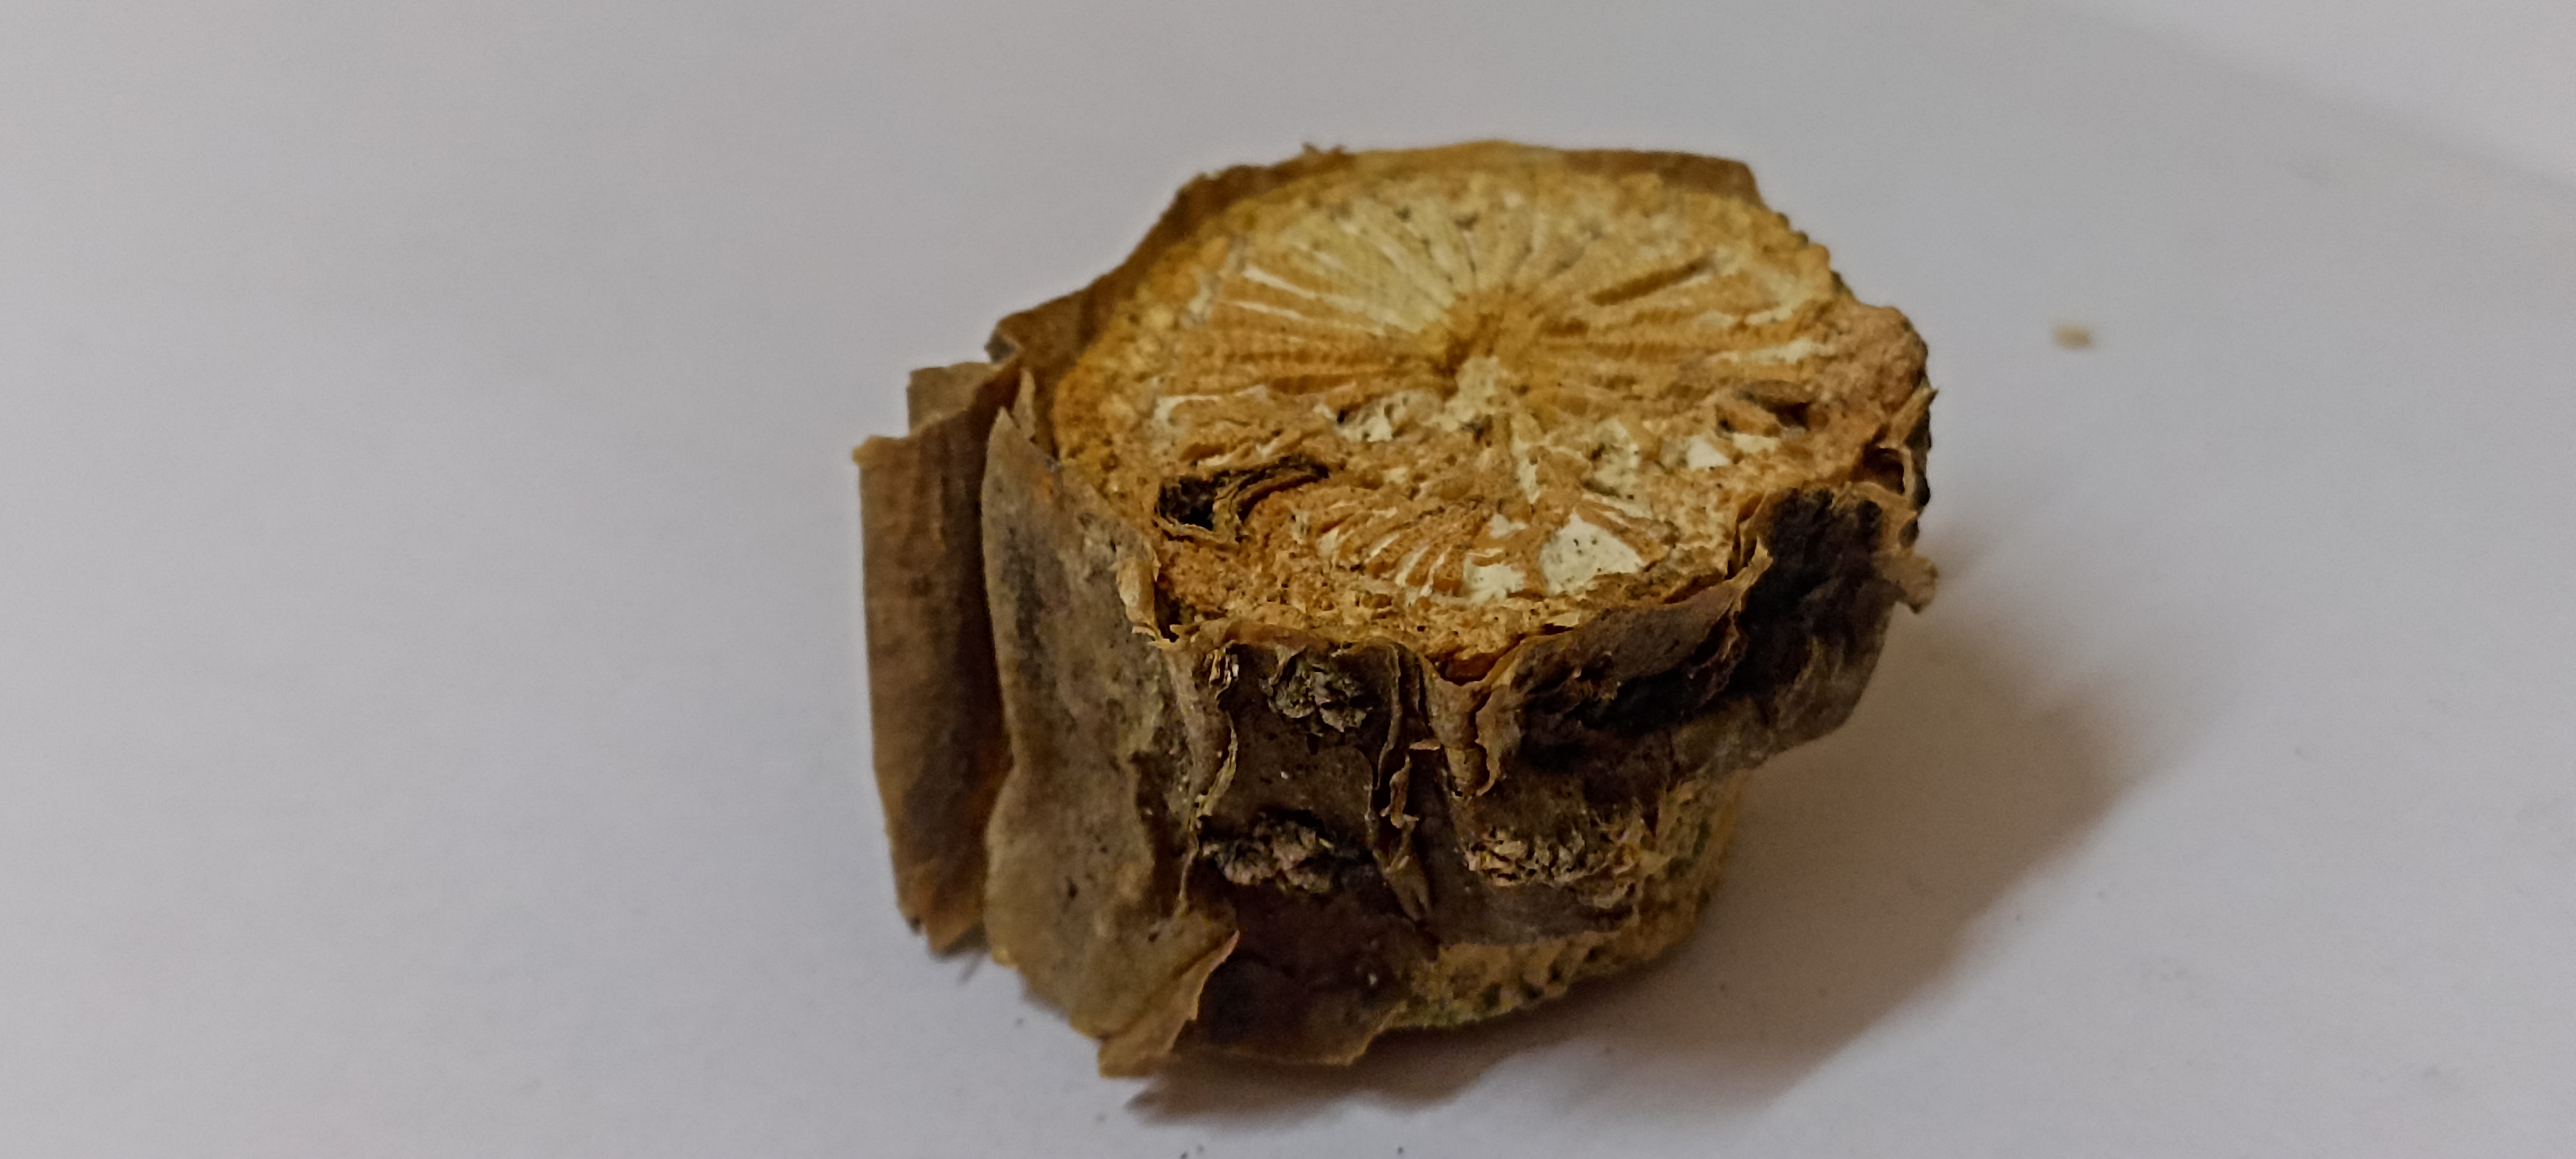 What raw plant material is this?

gulvel
